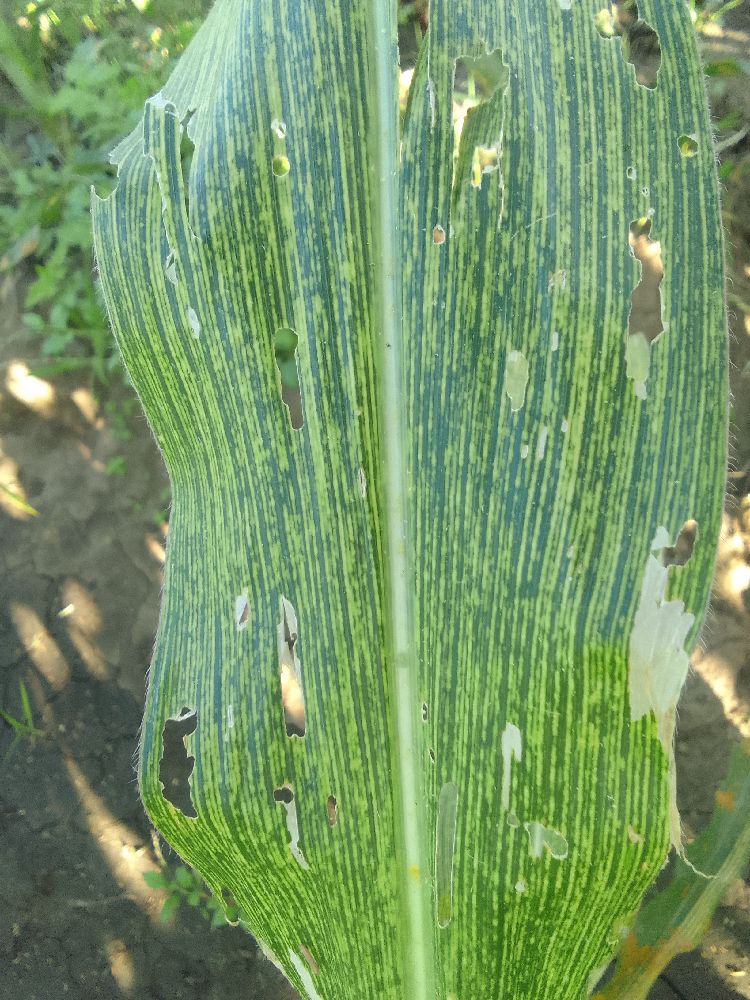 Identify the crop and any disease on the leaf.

maize, maize streak virus
